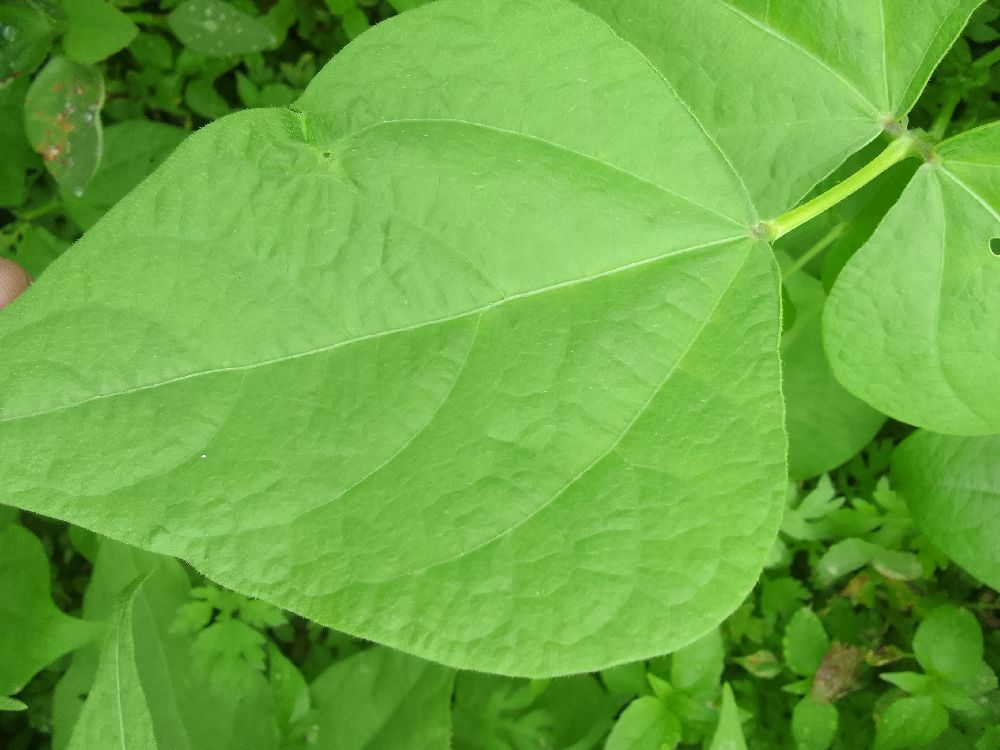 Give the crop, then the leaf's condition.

common bean, healthy
